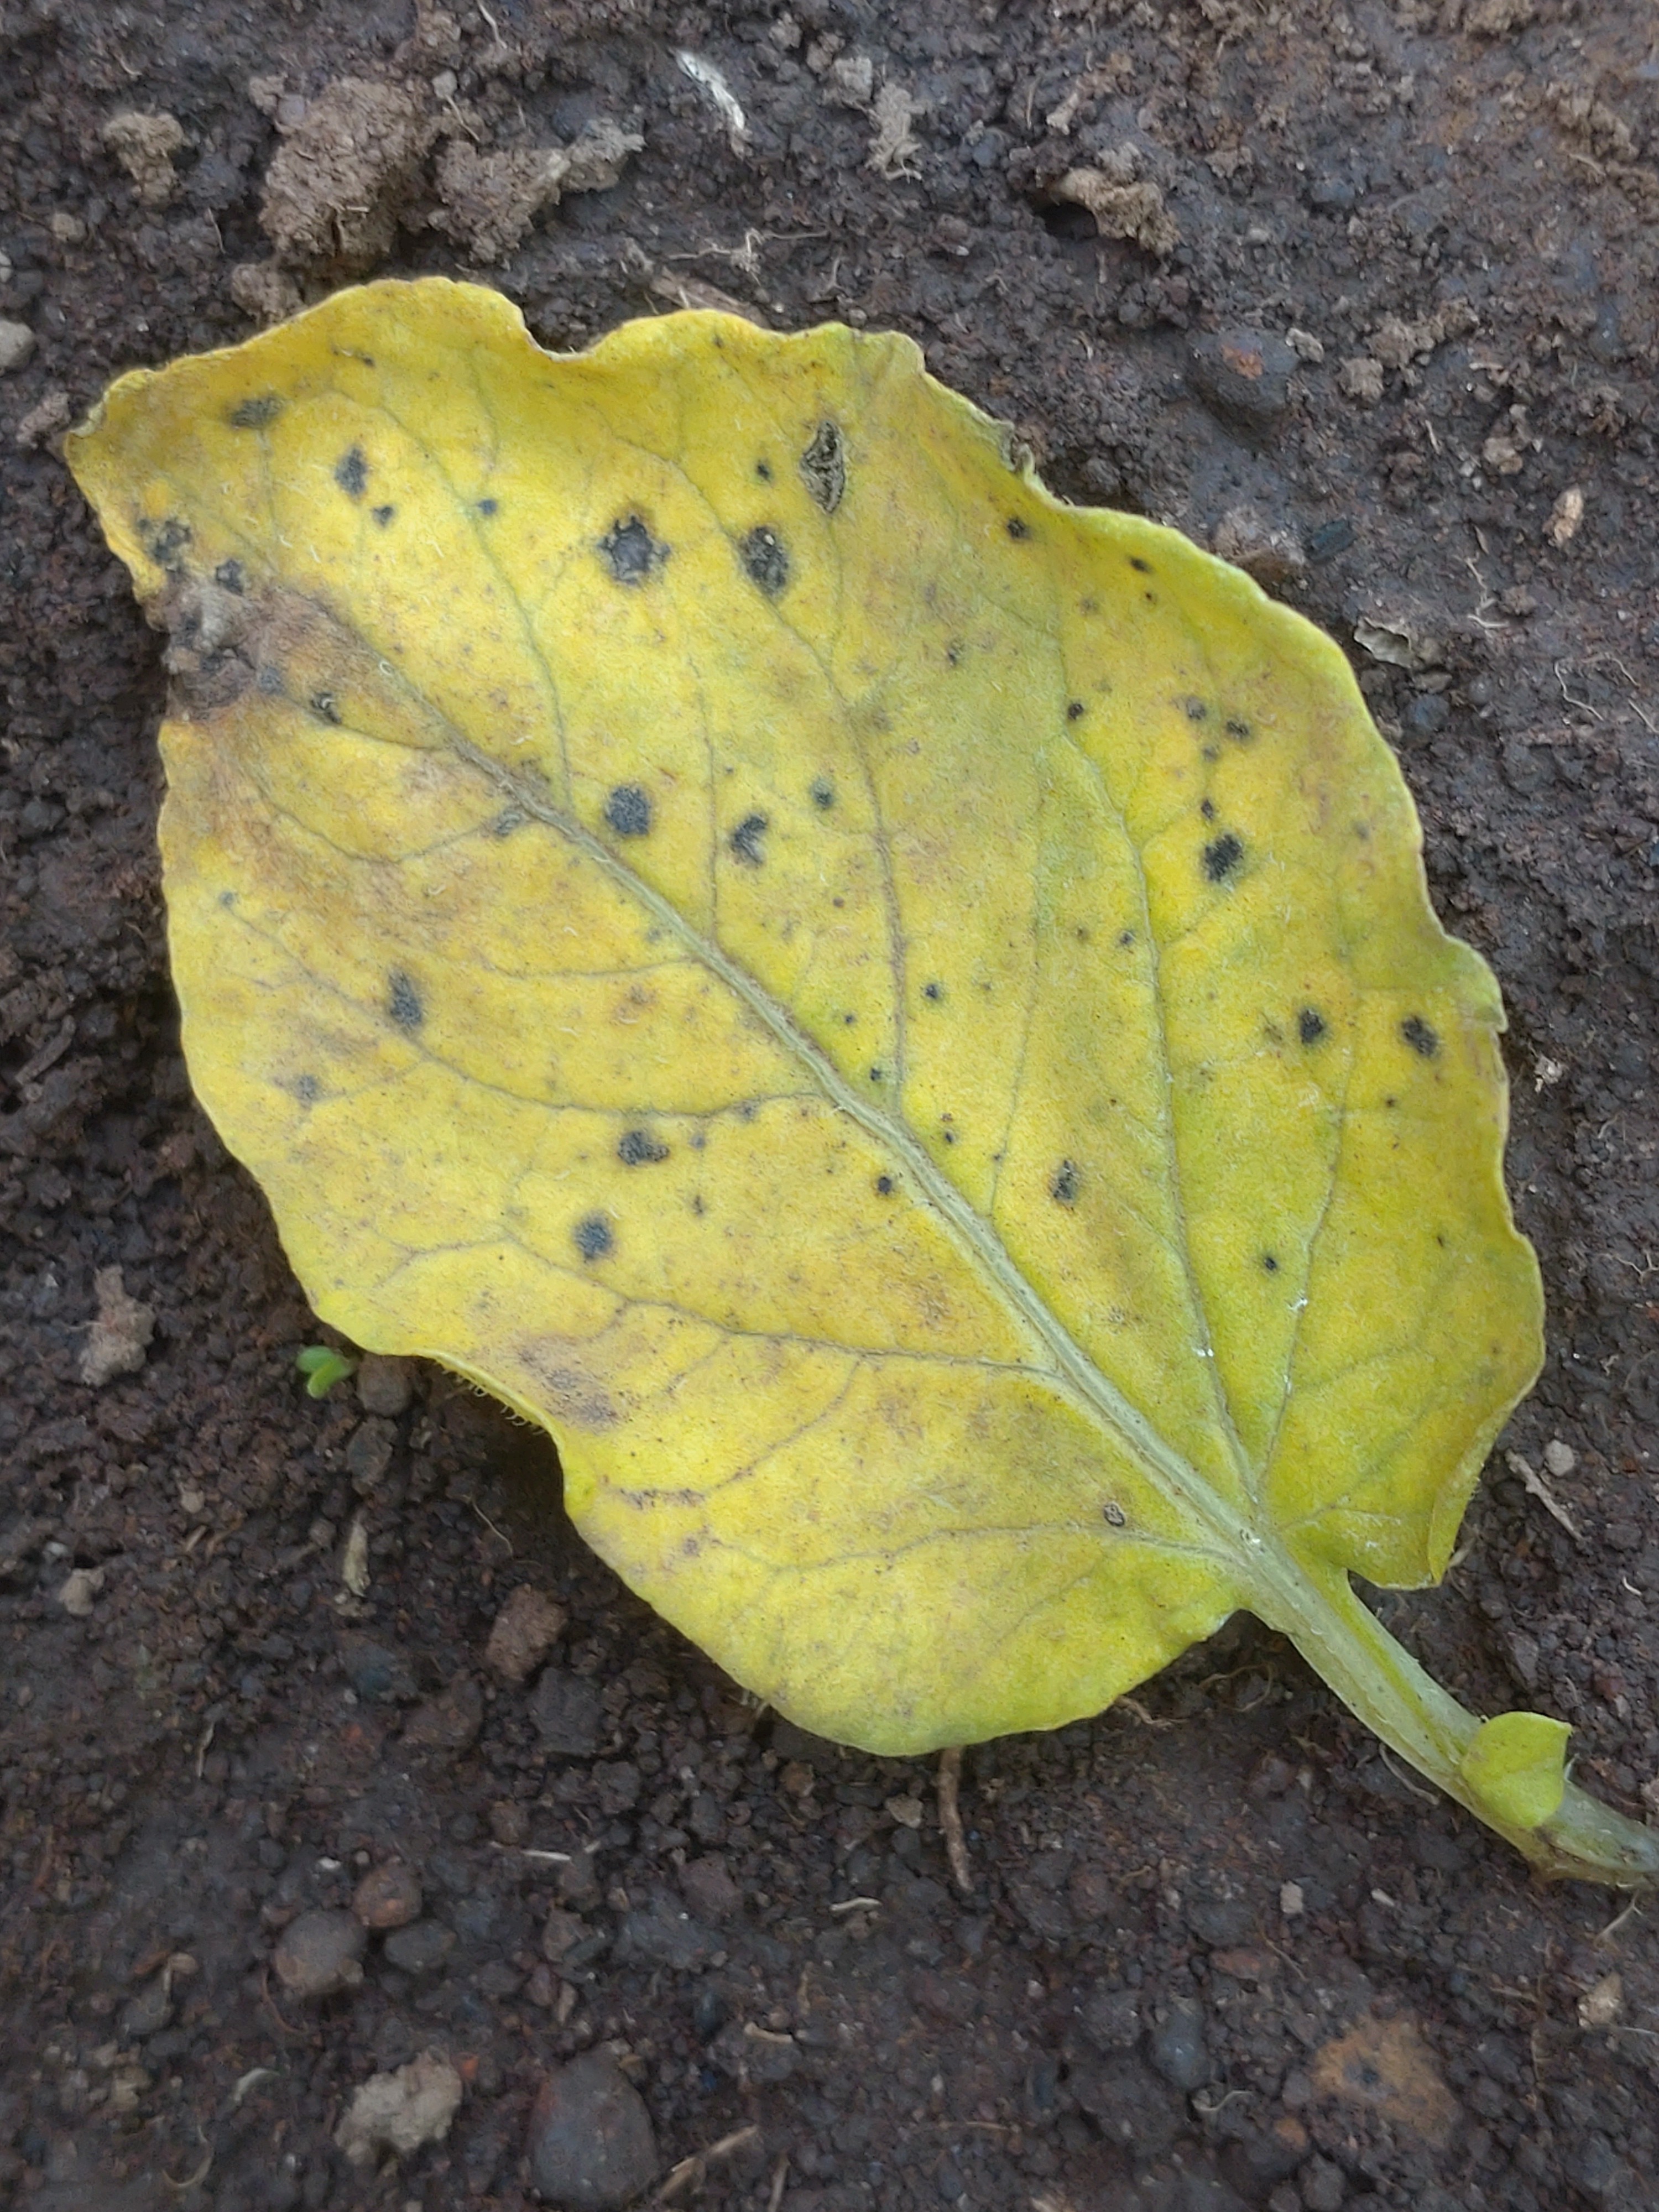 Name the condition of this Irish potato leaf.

late blight
